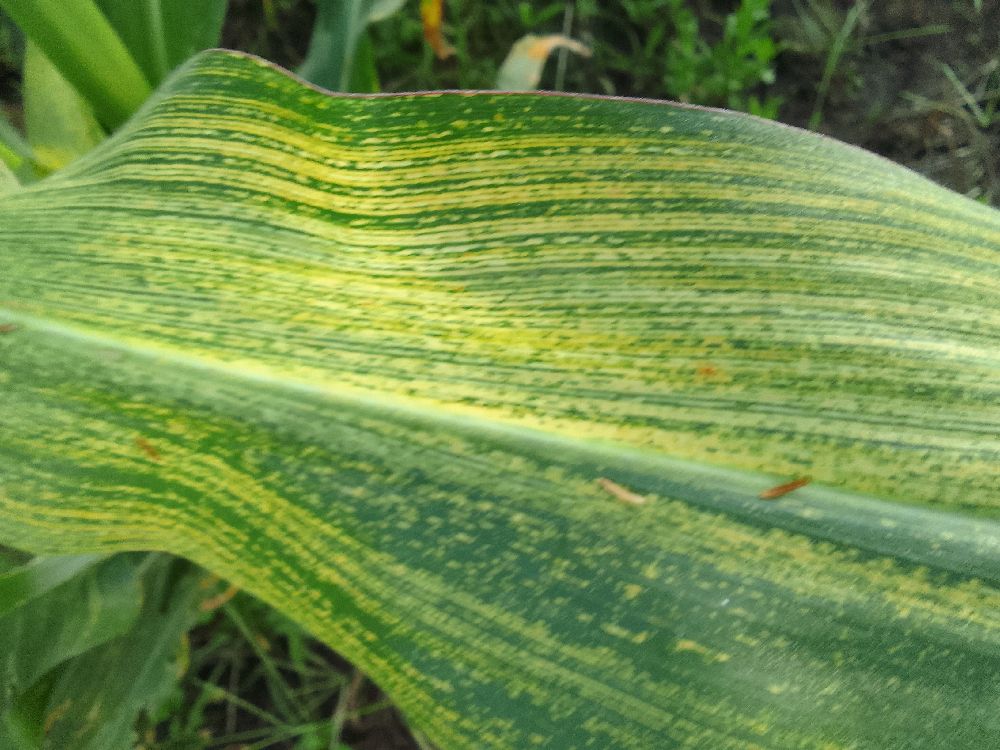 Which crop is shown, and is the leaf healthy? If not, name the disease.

maize, maize streak virus
